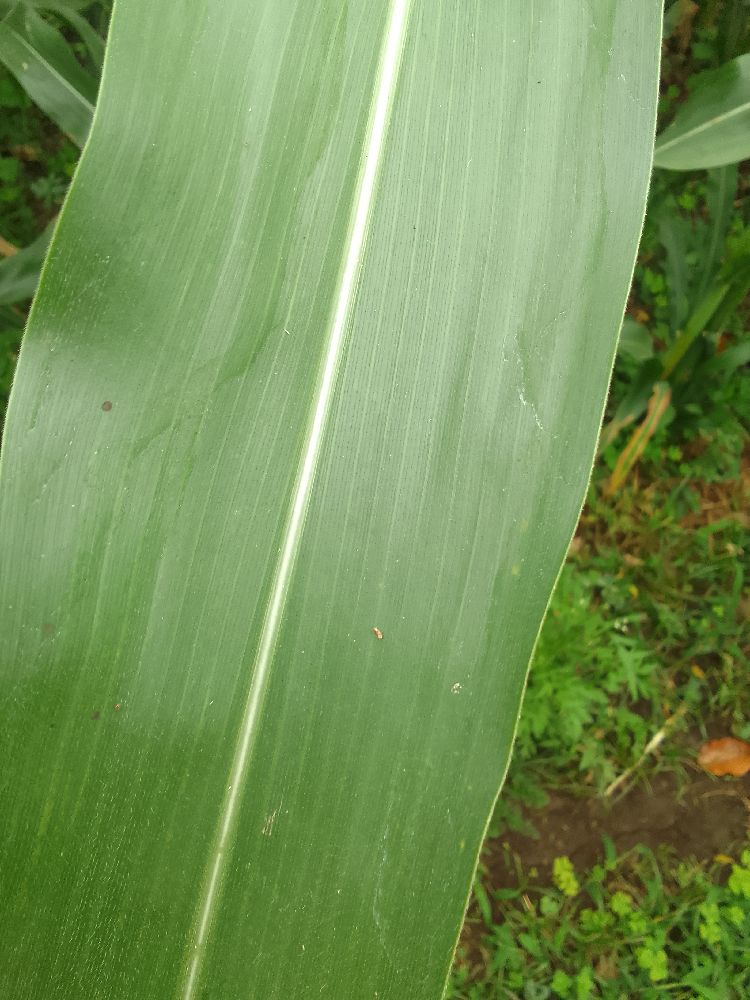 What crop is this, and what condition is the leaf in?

maize, healthy
